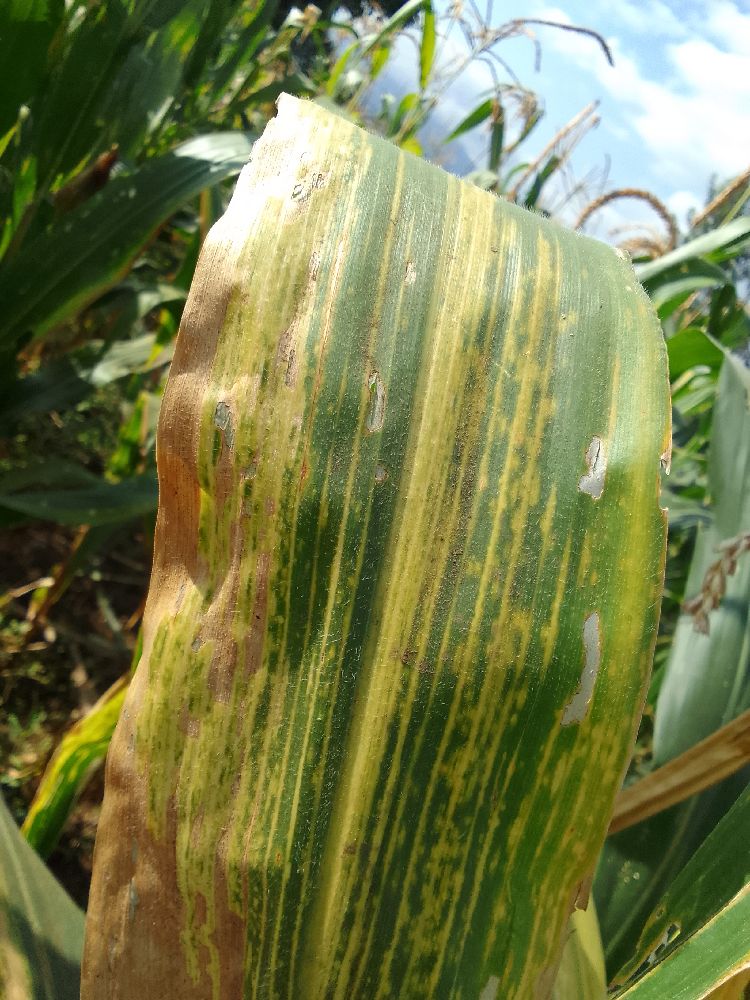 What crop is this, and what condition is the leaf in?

maize, maize lethal necrosis
